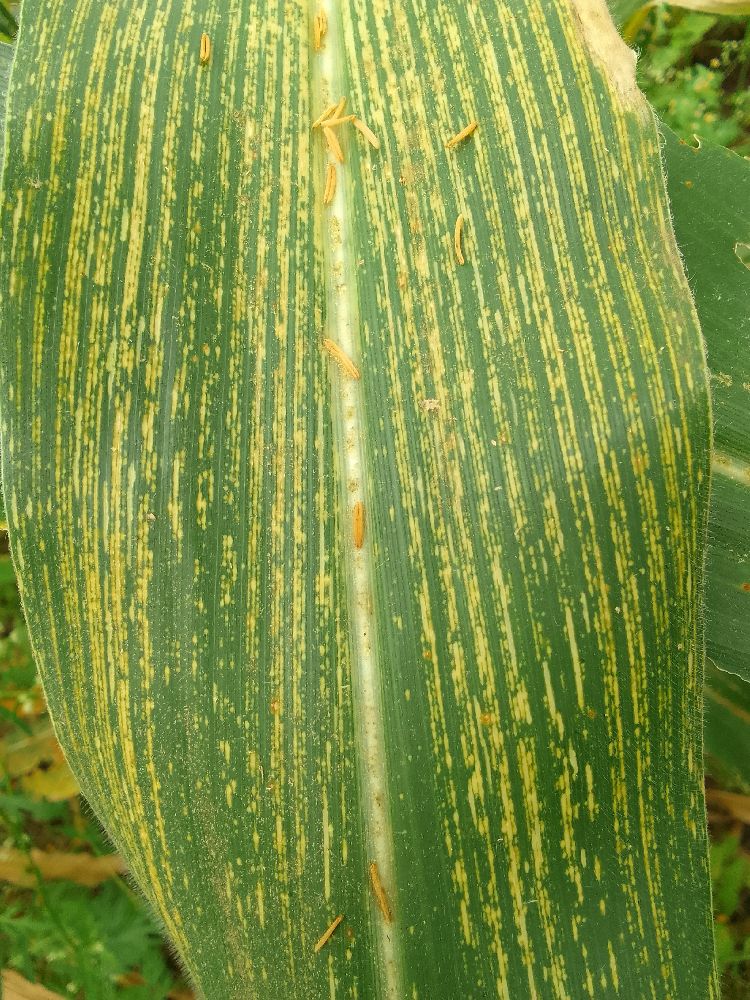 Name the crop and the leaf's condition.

maize, maize streak virus
